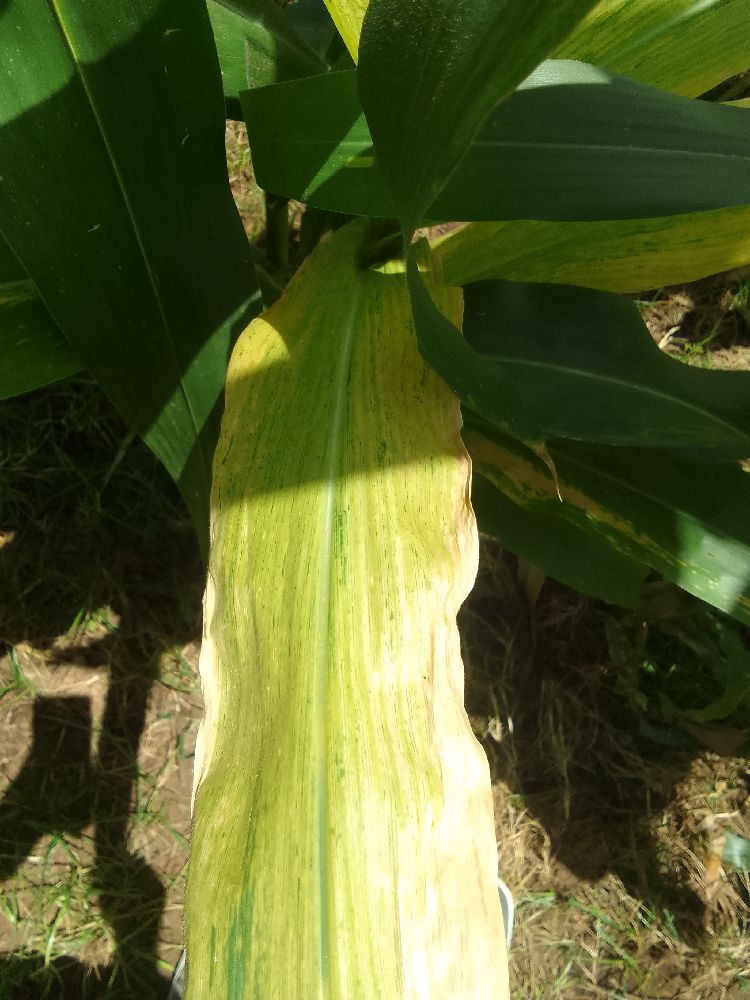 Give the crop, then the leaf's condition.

maize, maize lethal necrosis
